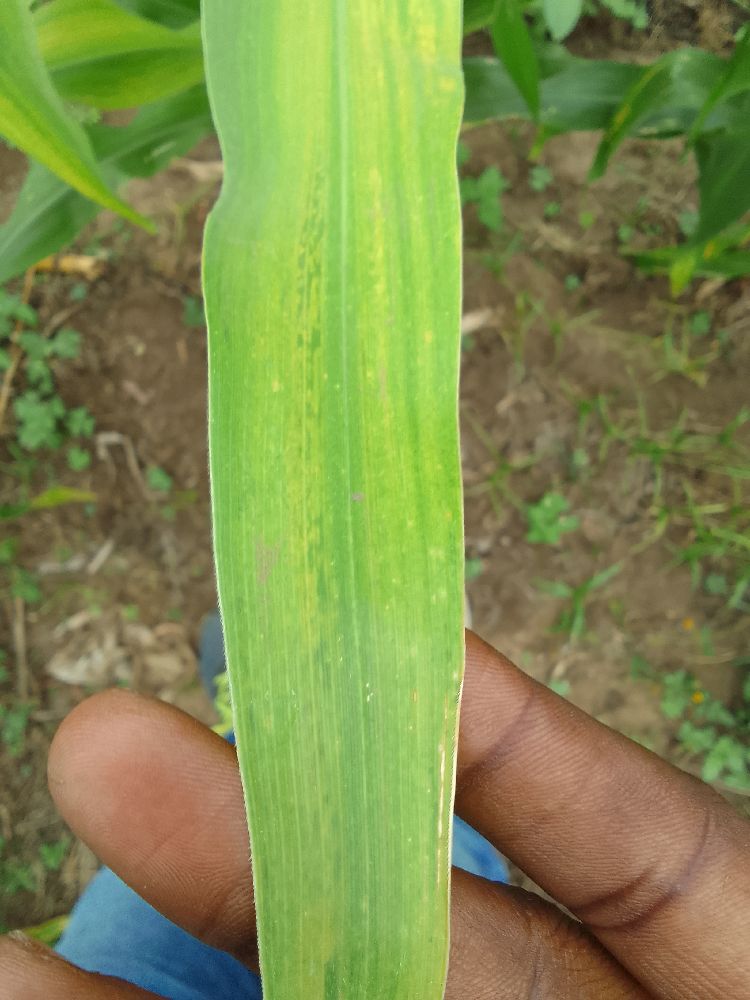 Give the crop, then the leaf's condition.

maize, maize lethal necrosis
